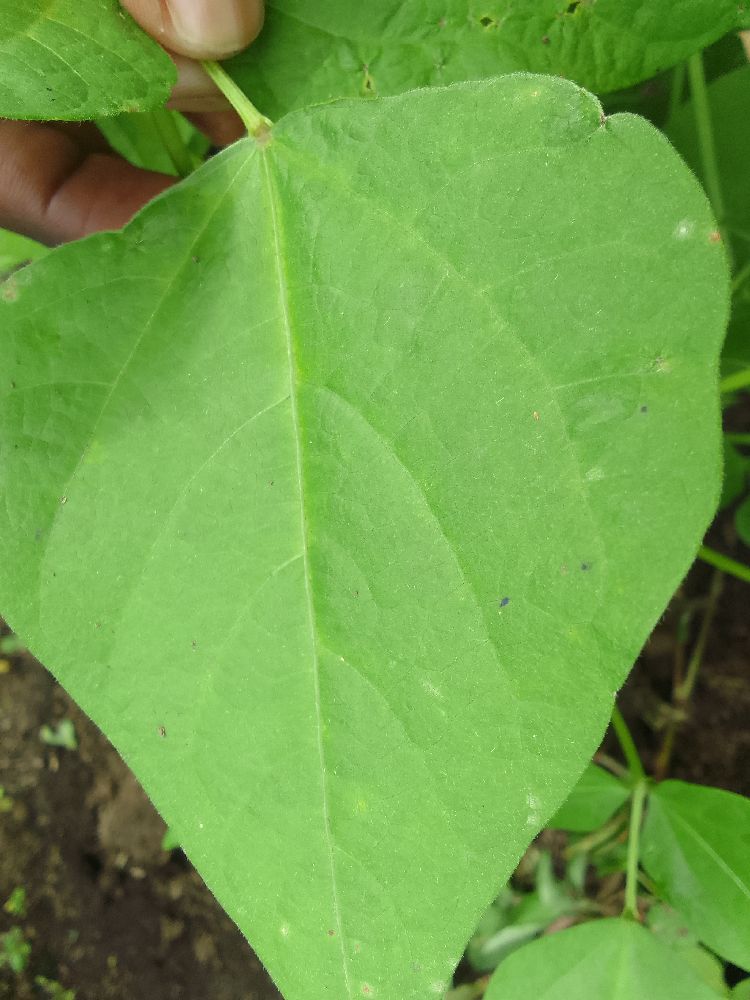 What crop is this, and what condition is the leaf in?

common bean, healthy
